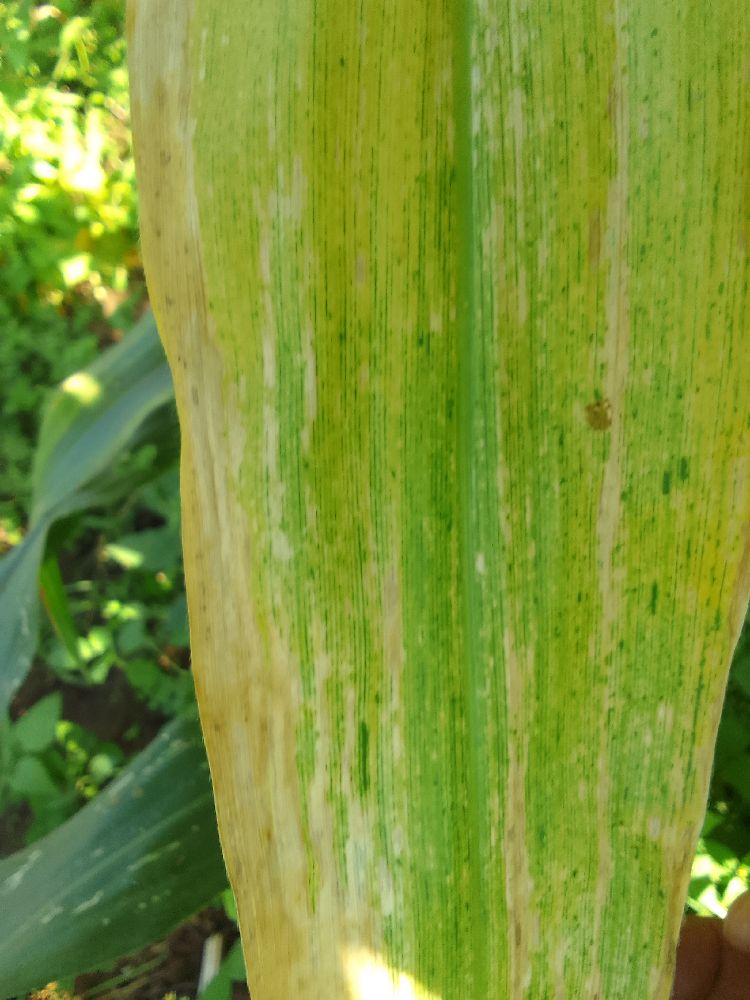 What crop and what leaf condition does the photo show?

maize, maize lethal necrosis
